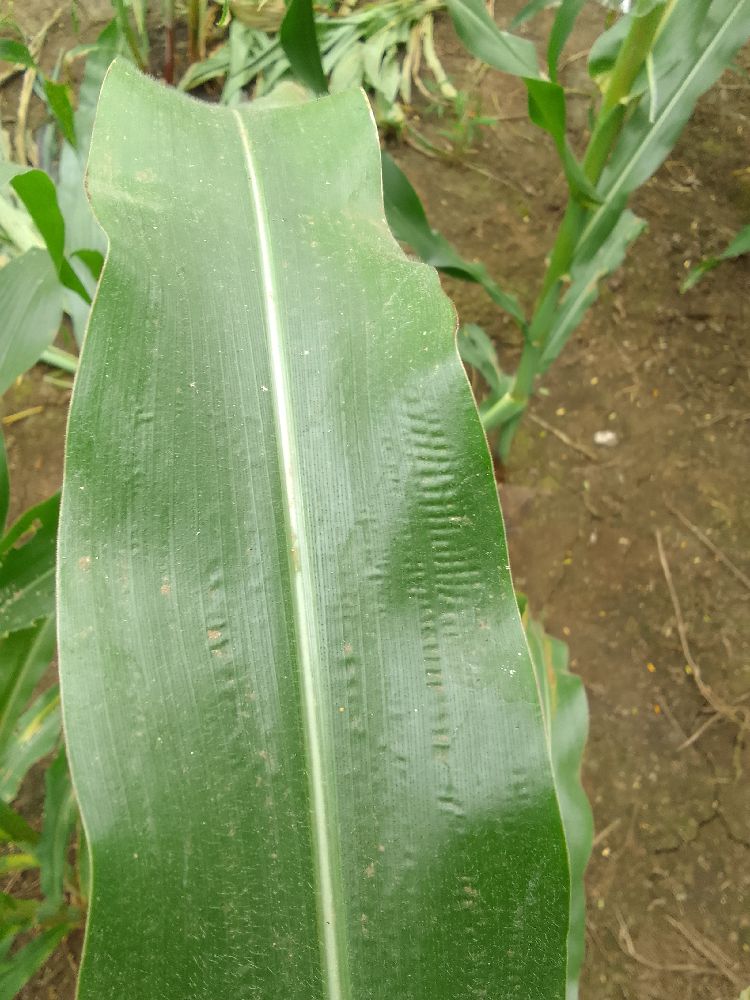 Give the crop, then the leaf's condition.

maize, healthy
